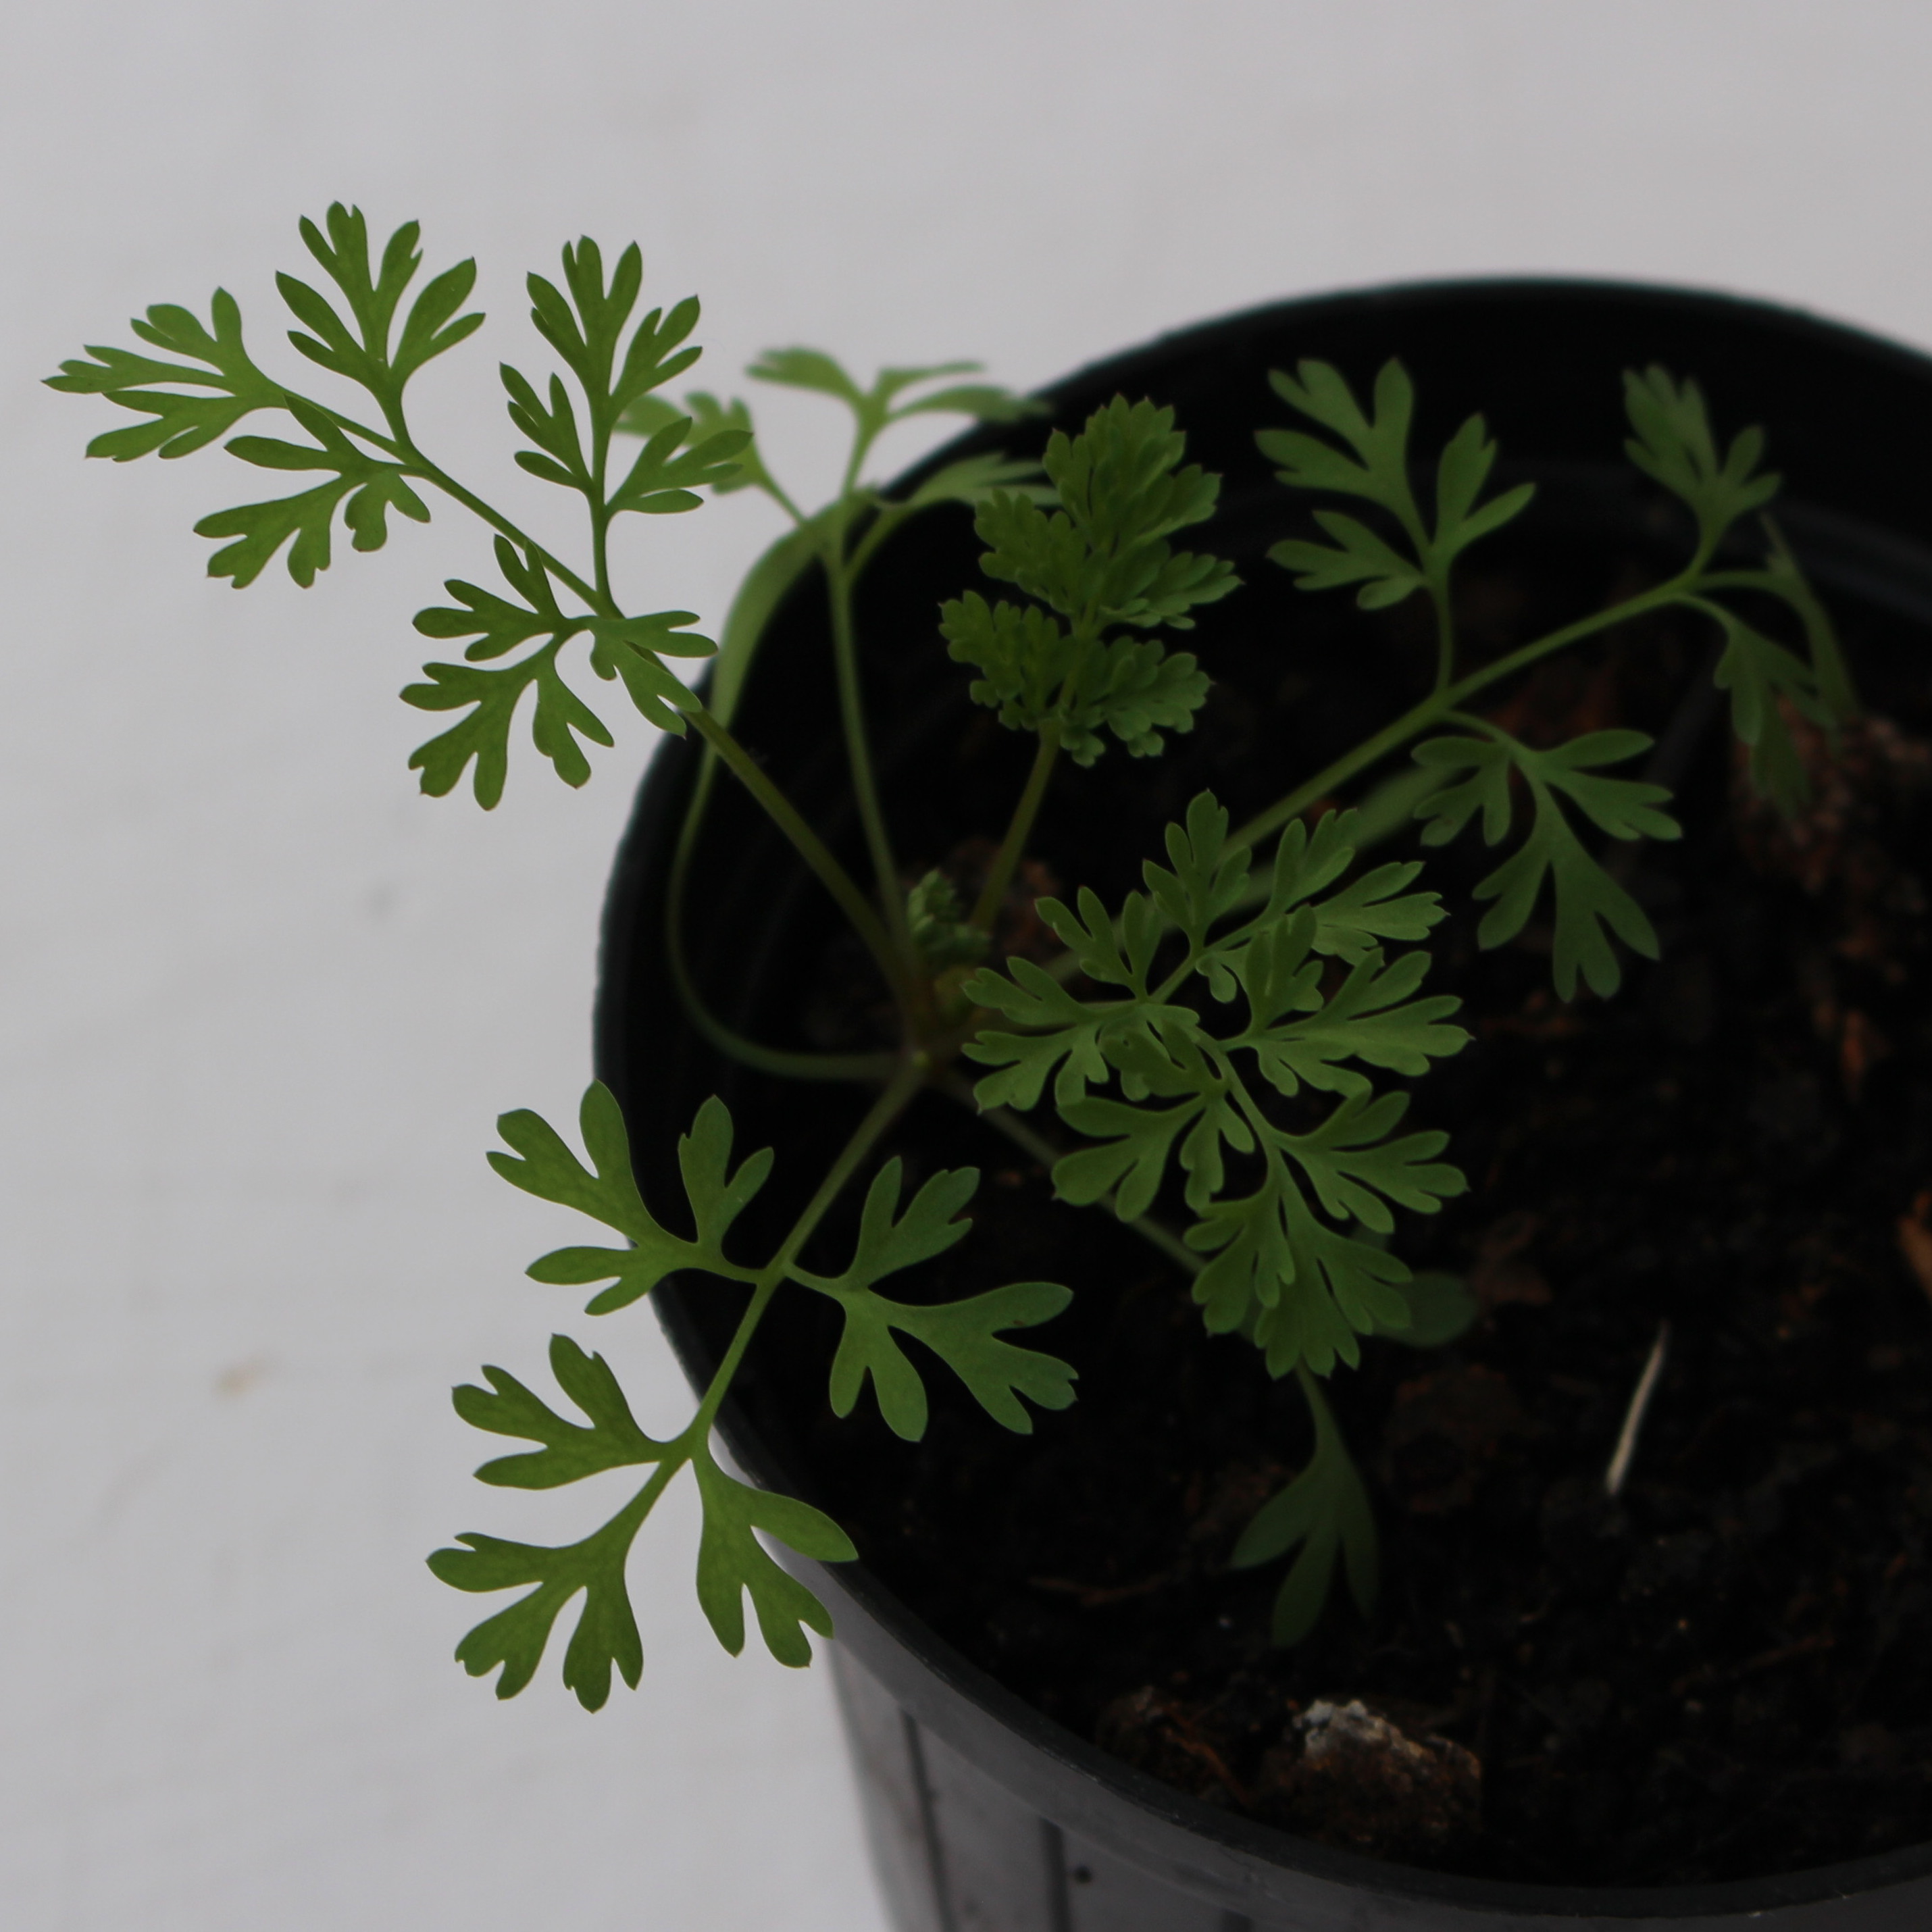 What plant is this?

Fumaria officinalis
